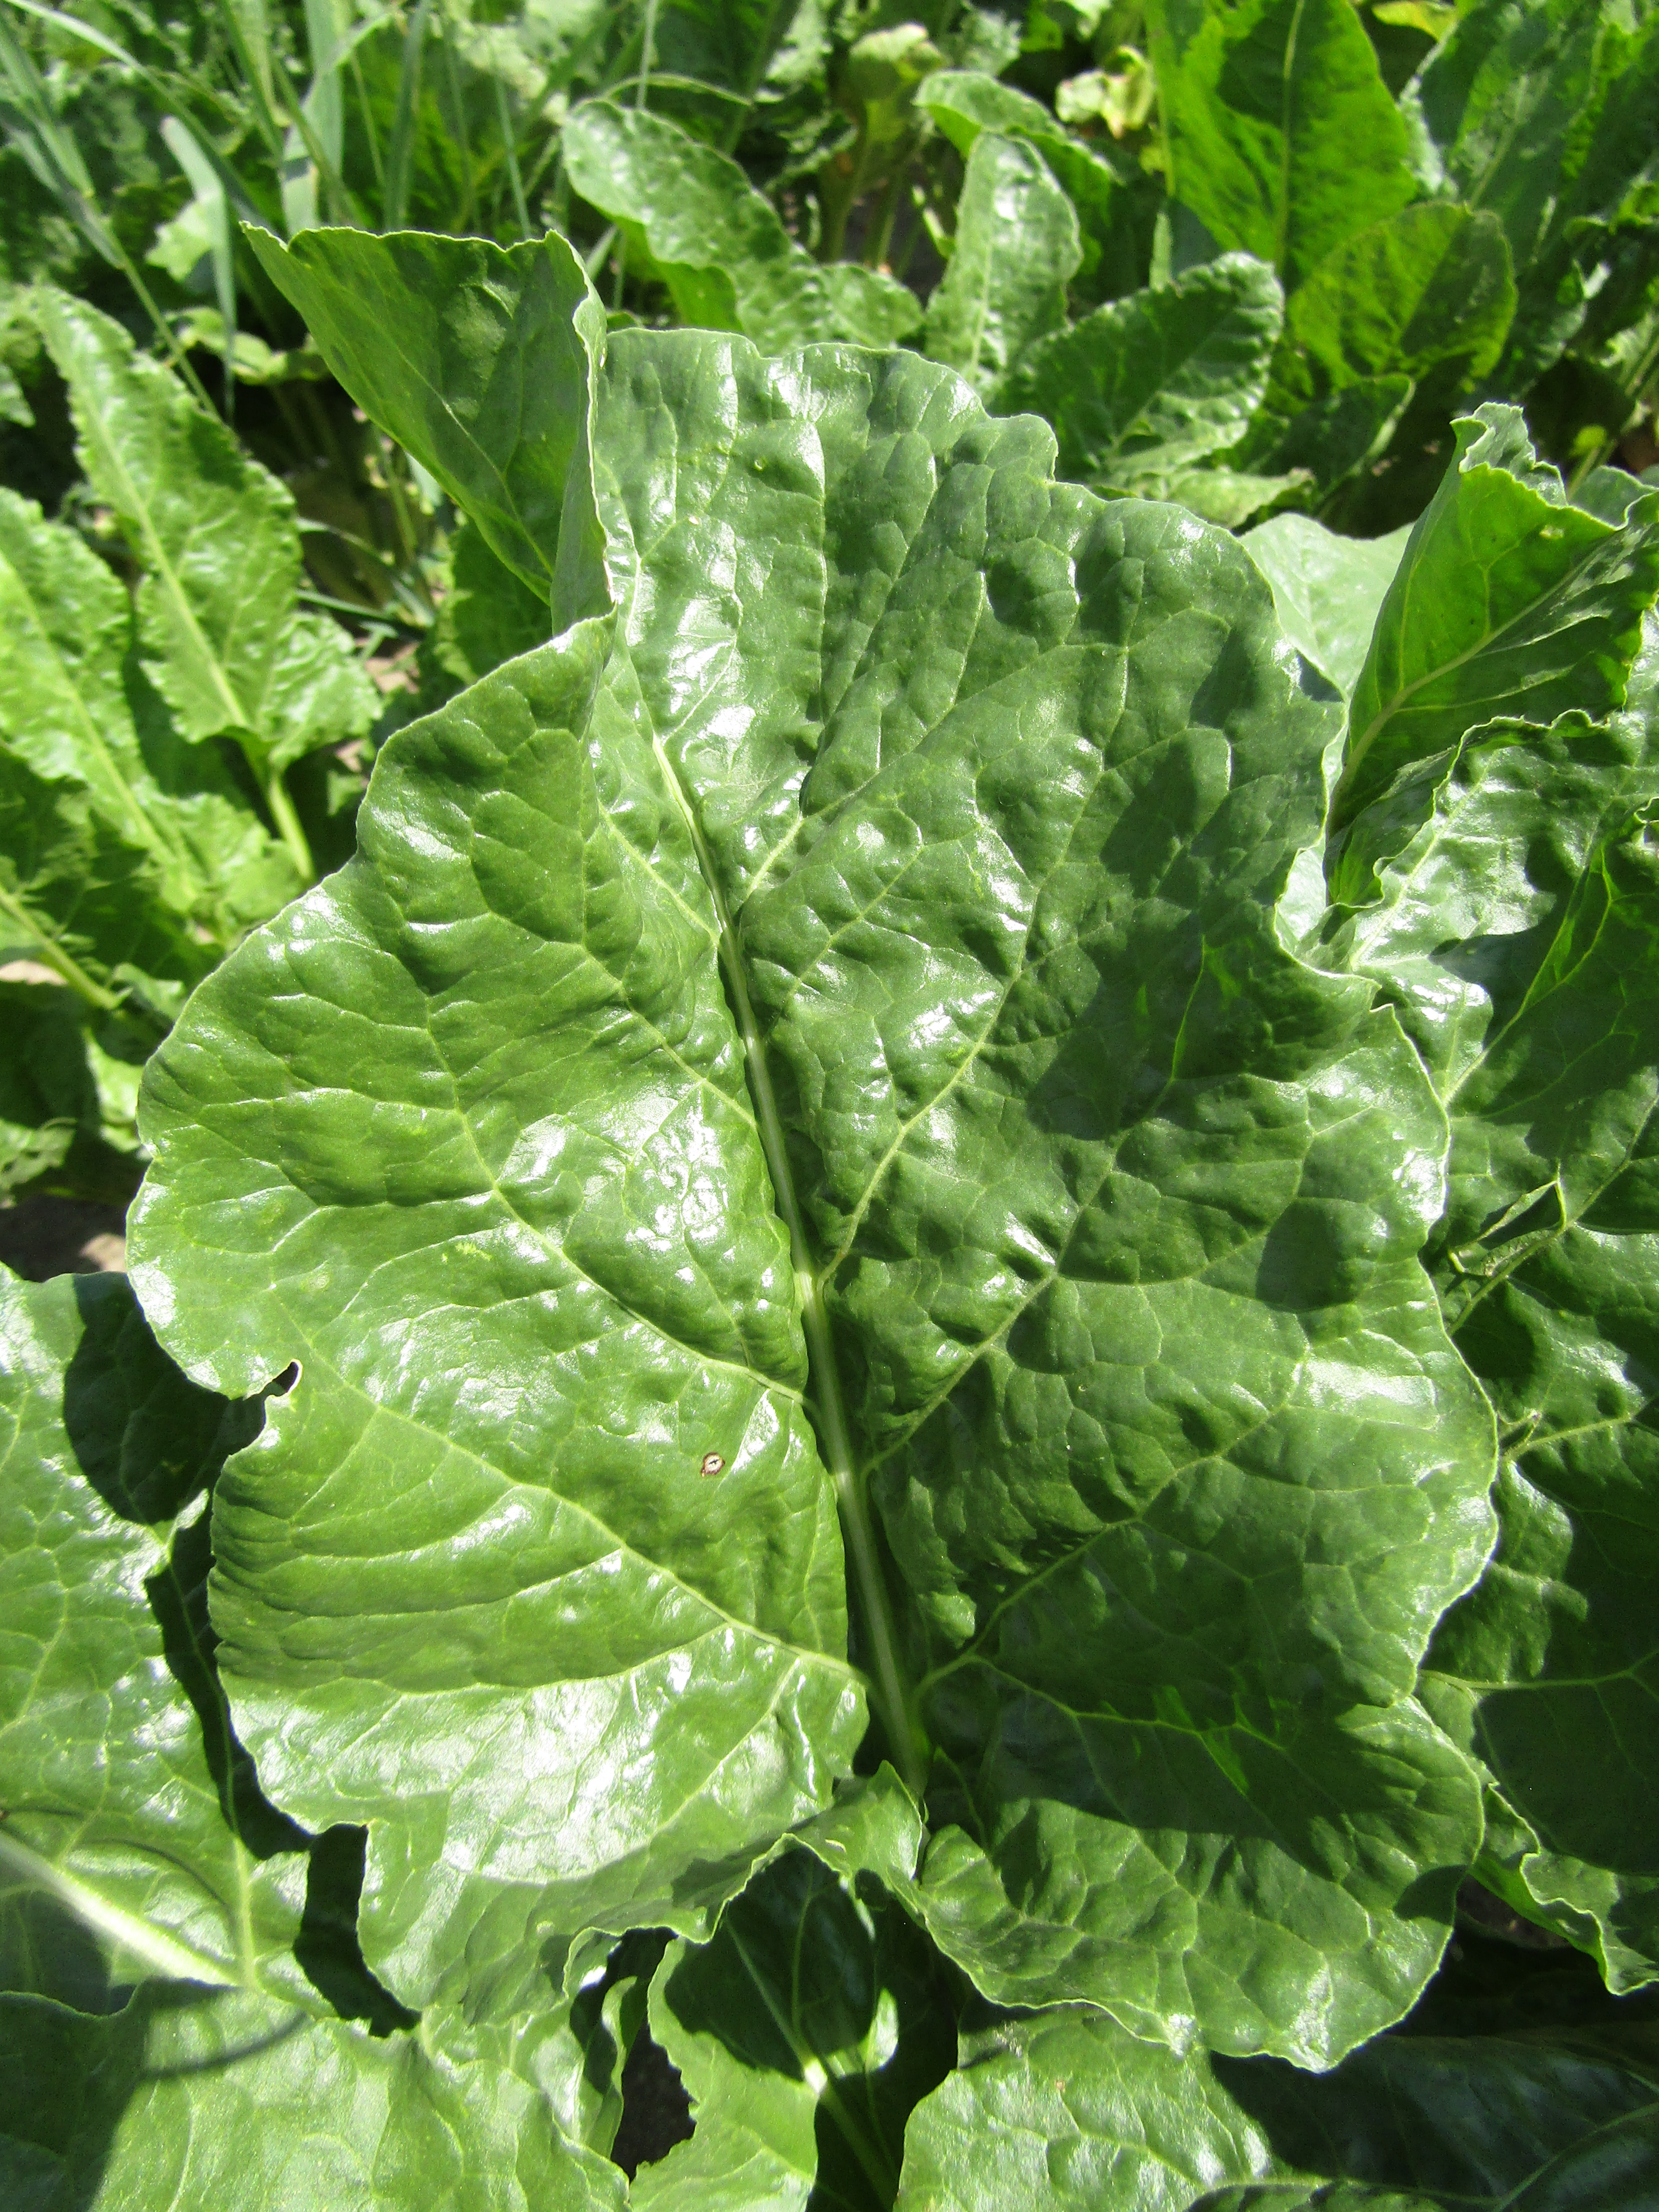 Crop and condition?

beet, cercospora
